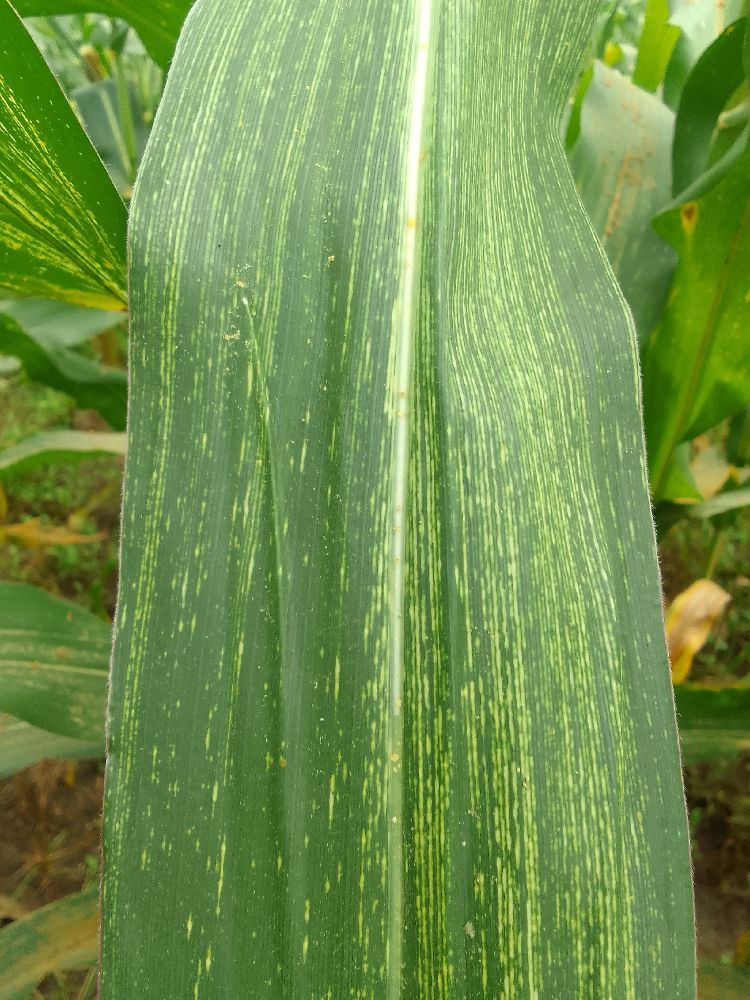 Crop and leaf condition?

maize, maize streak virus
